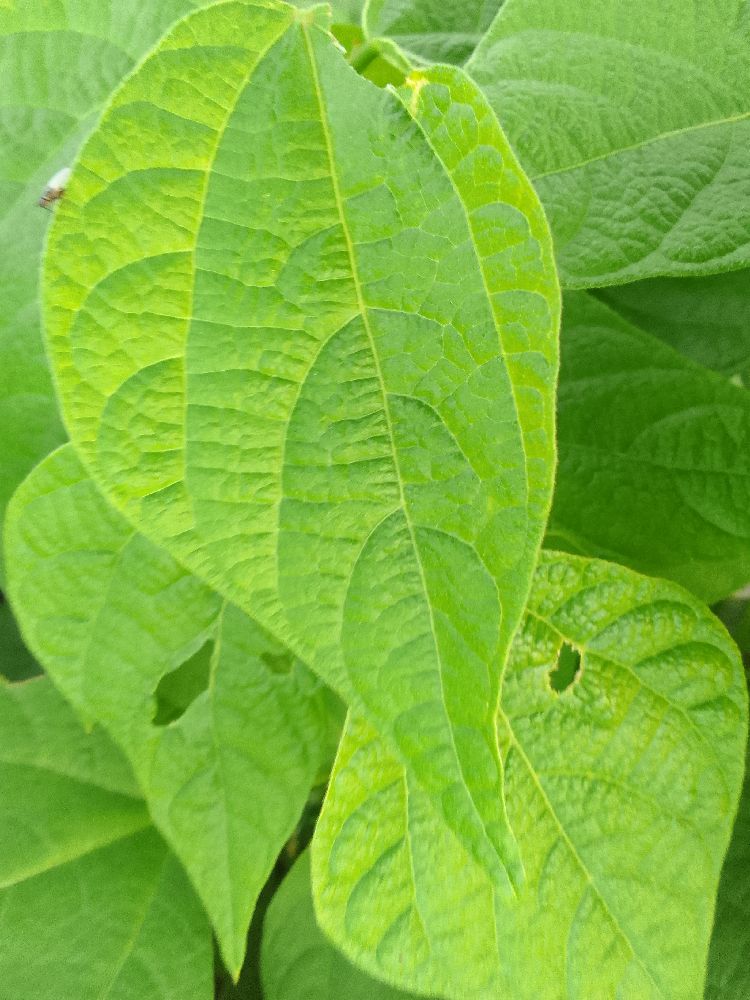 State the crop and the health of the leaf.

common bean, healthy
